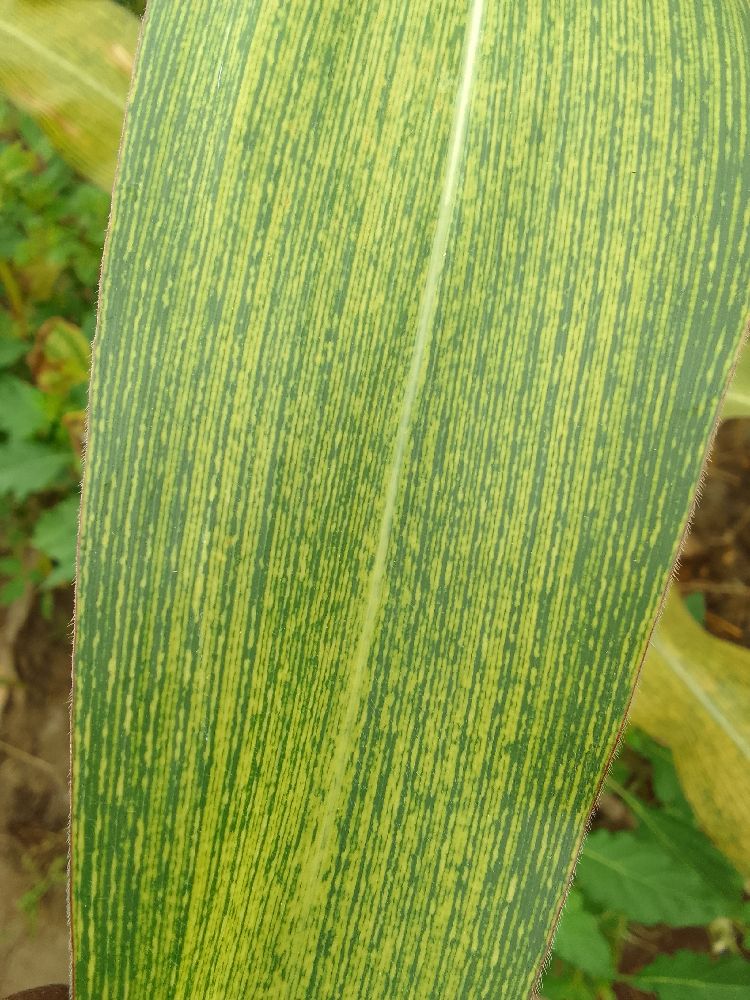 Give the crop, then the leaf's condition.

maize, maize streak virus
